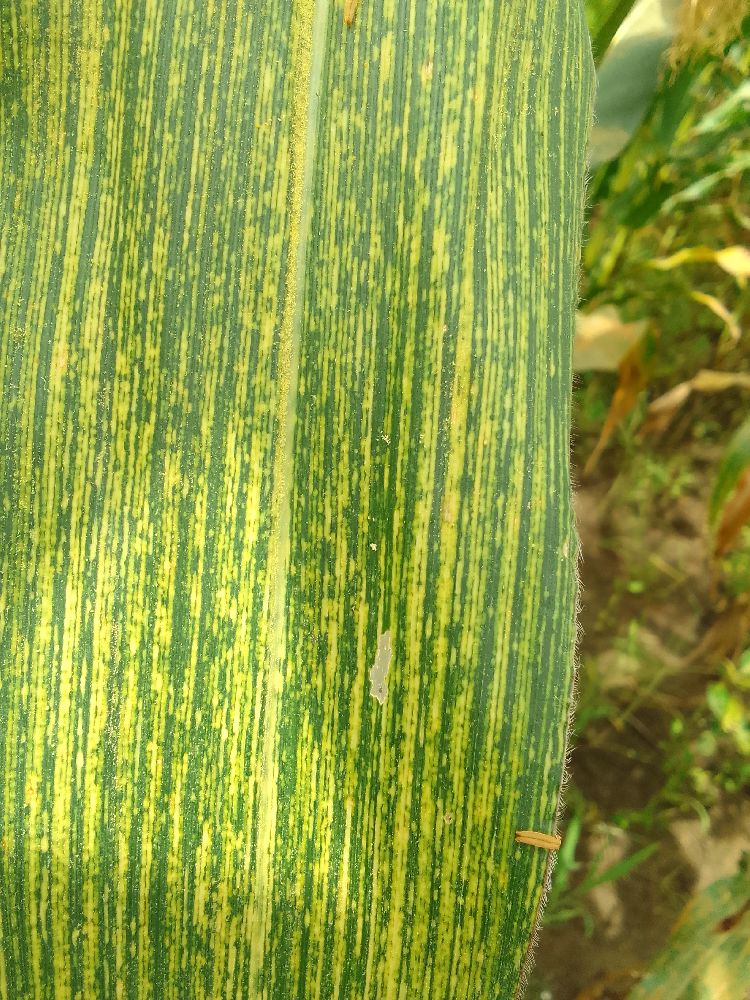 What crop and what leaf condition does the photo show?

maize, maize streak virus
